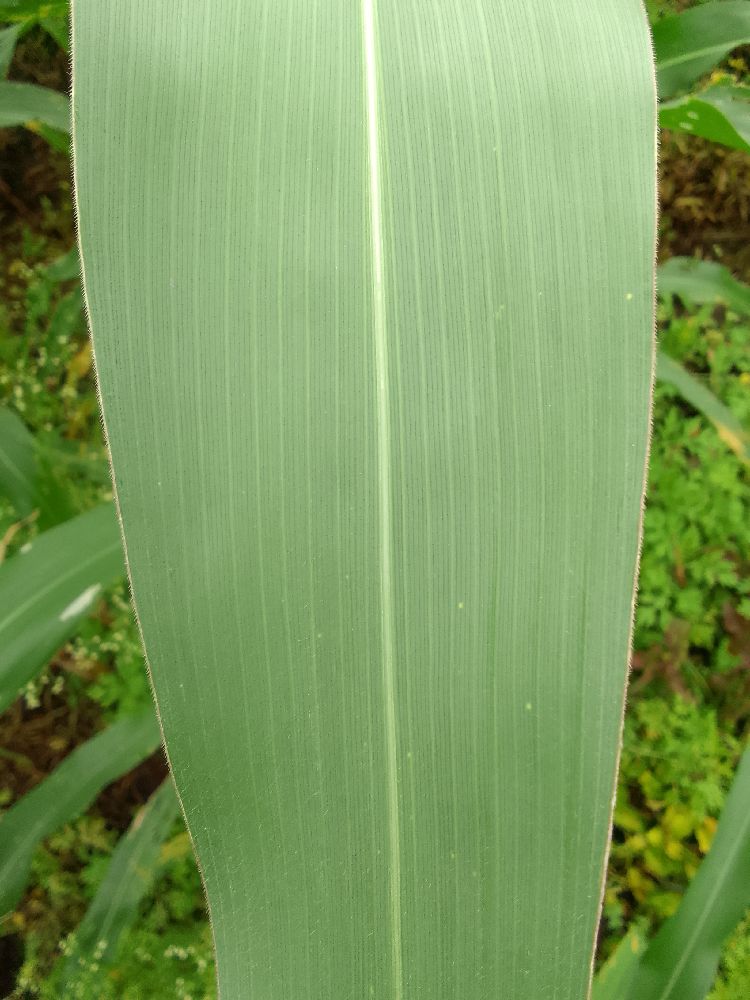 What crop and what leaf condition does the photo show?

maize, healthy
